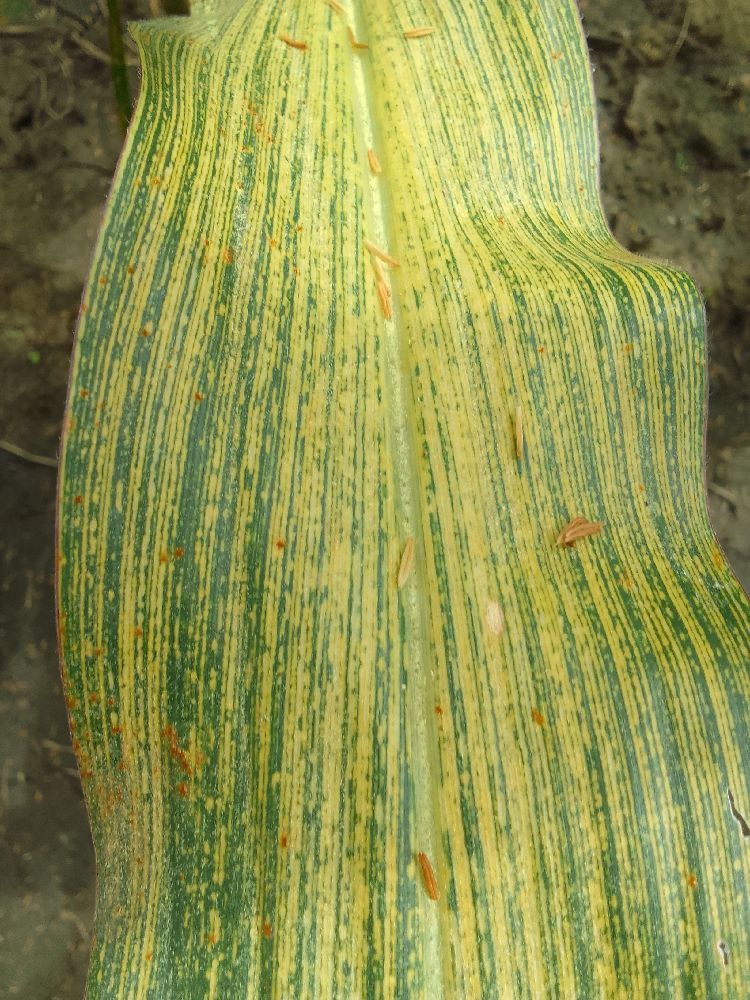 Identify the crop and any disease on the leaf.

maize, maize streak virus
